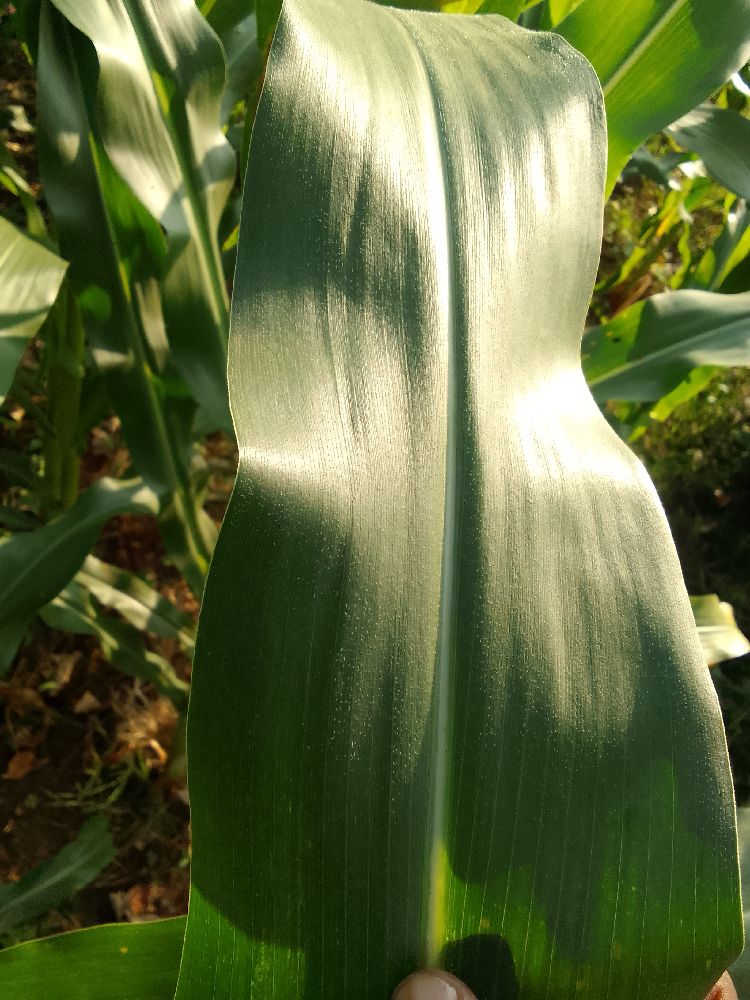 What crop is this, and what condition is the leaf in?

maize, healthy
